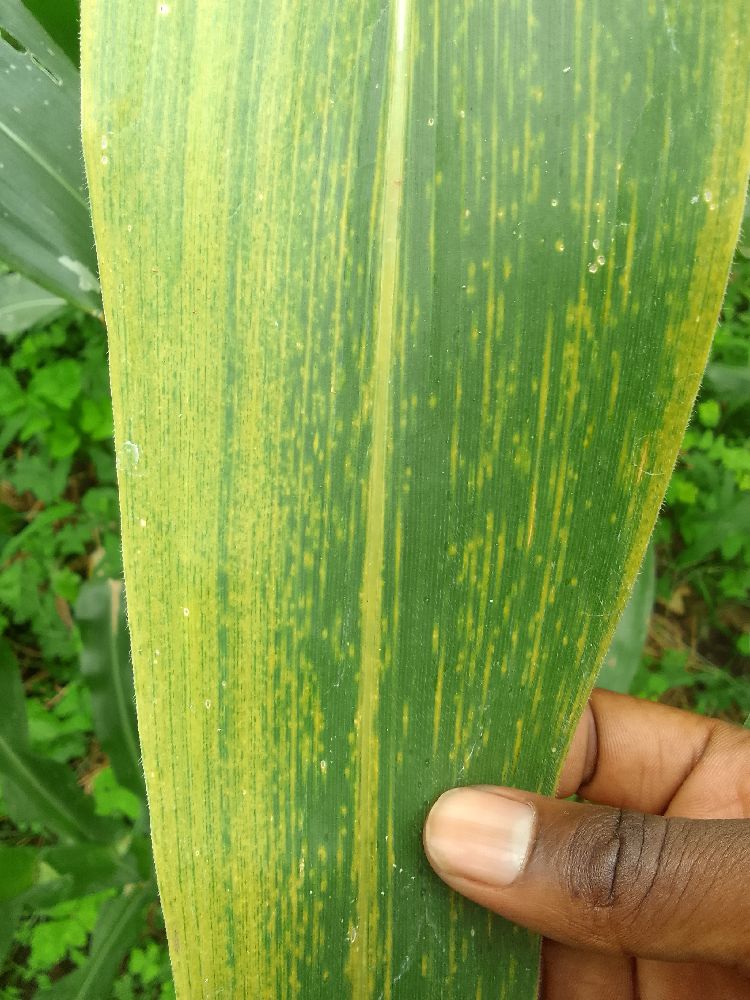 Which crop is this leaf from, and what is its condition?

maize, maize lethal necrosis
